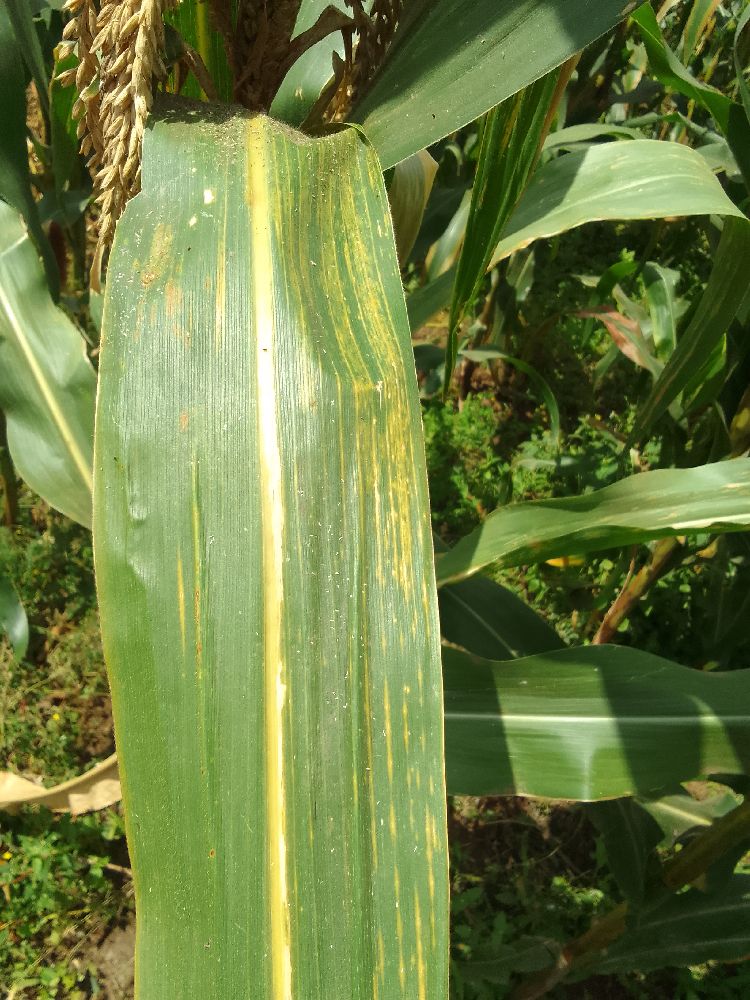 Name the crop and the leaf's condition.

maize, maize lethal necrosis
